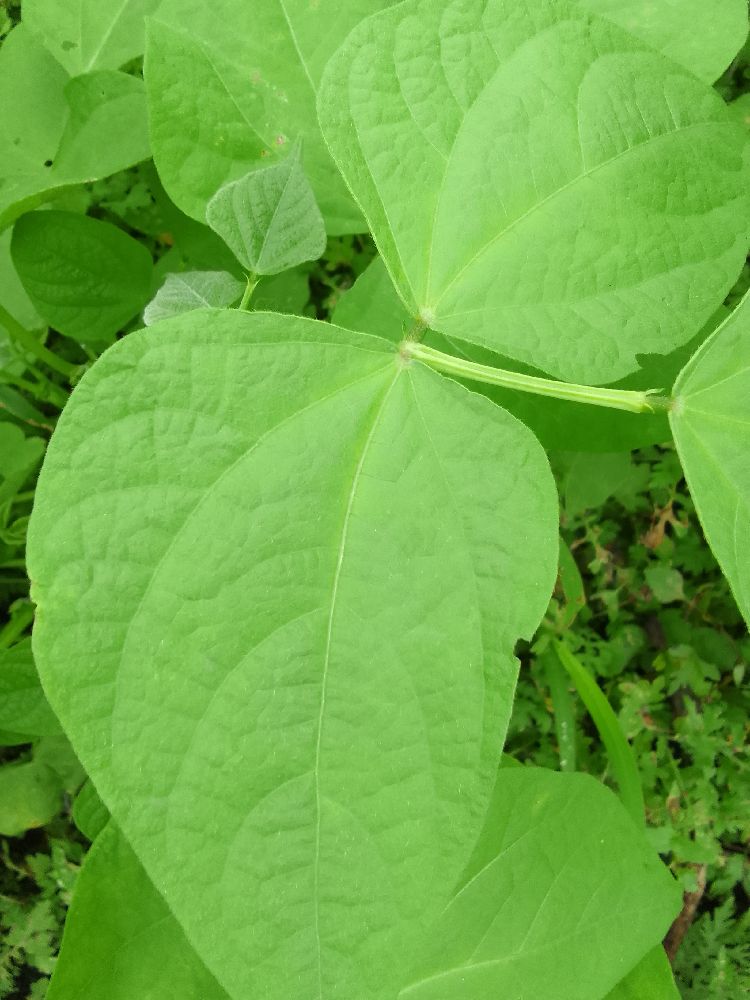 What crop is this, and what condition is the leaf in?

common bean, healthy
